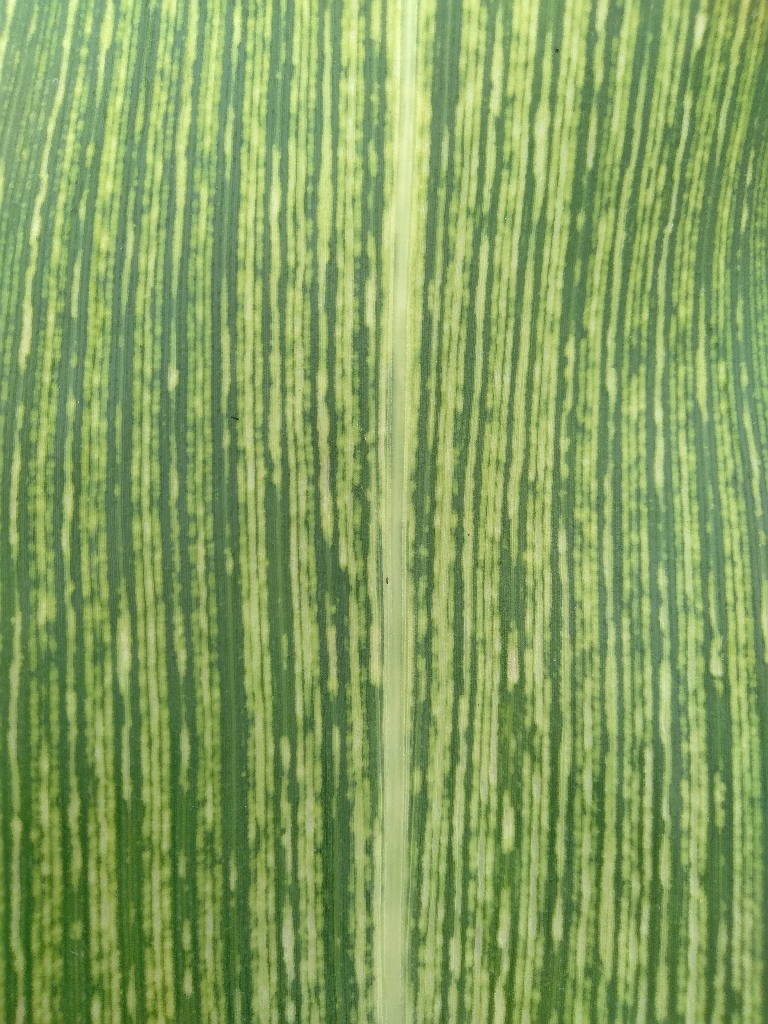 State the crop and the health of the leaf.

maize, maize streak virus
